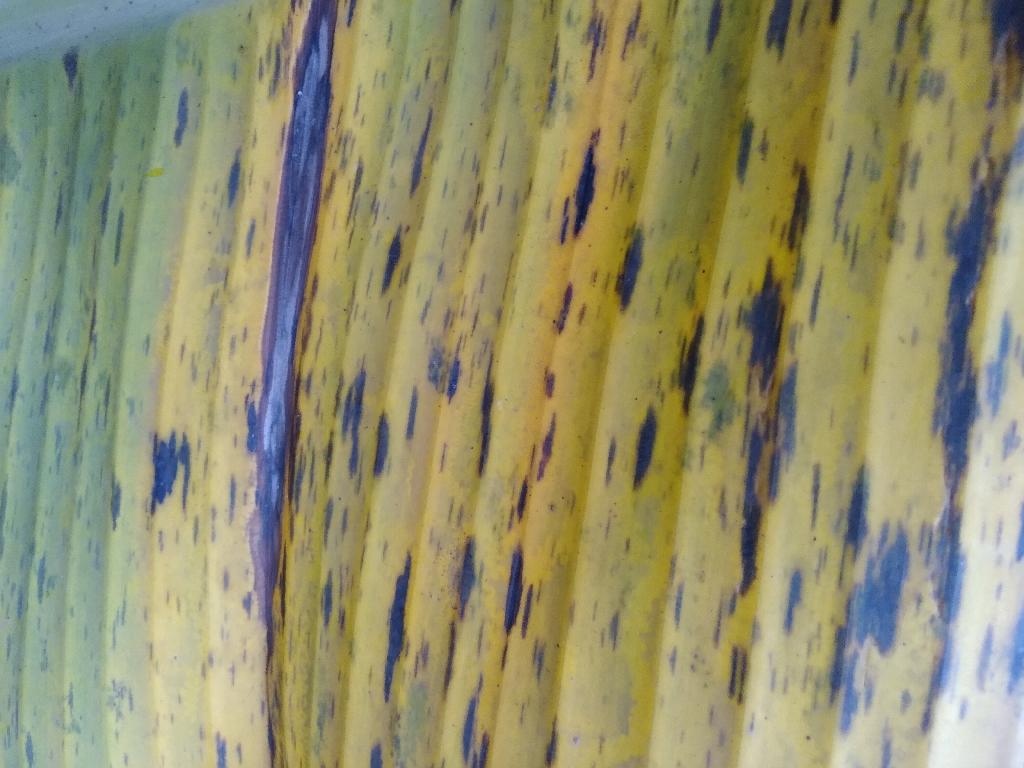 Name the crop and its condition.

banana, black sigatoka
